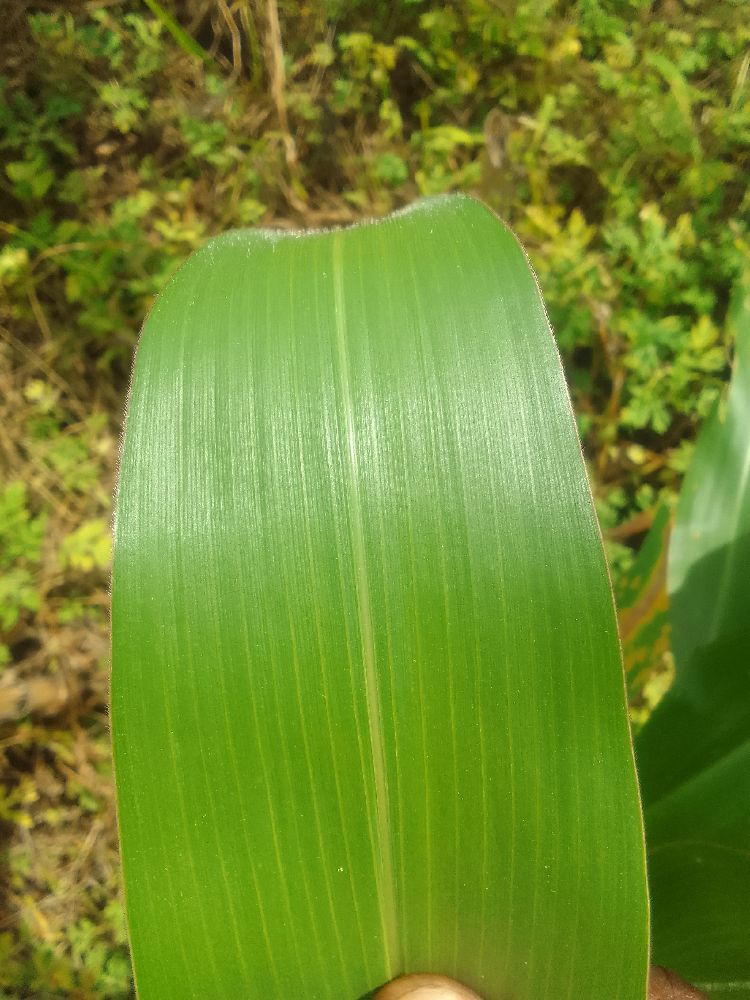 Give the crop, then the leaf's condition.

maize, healthy
